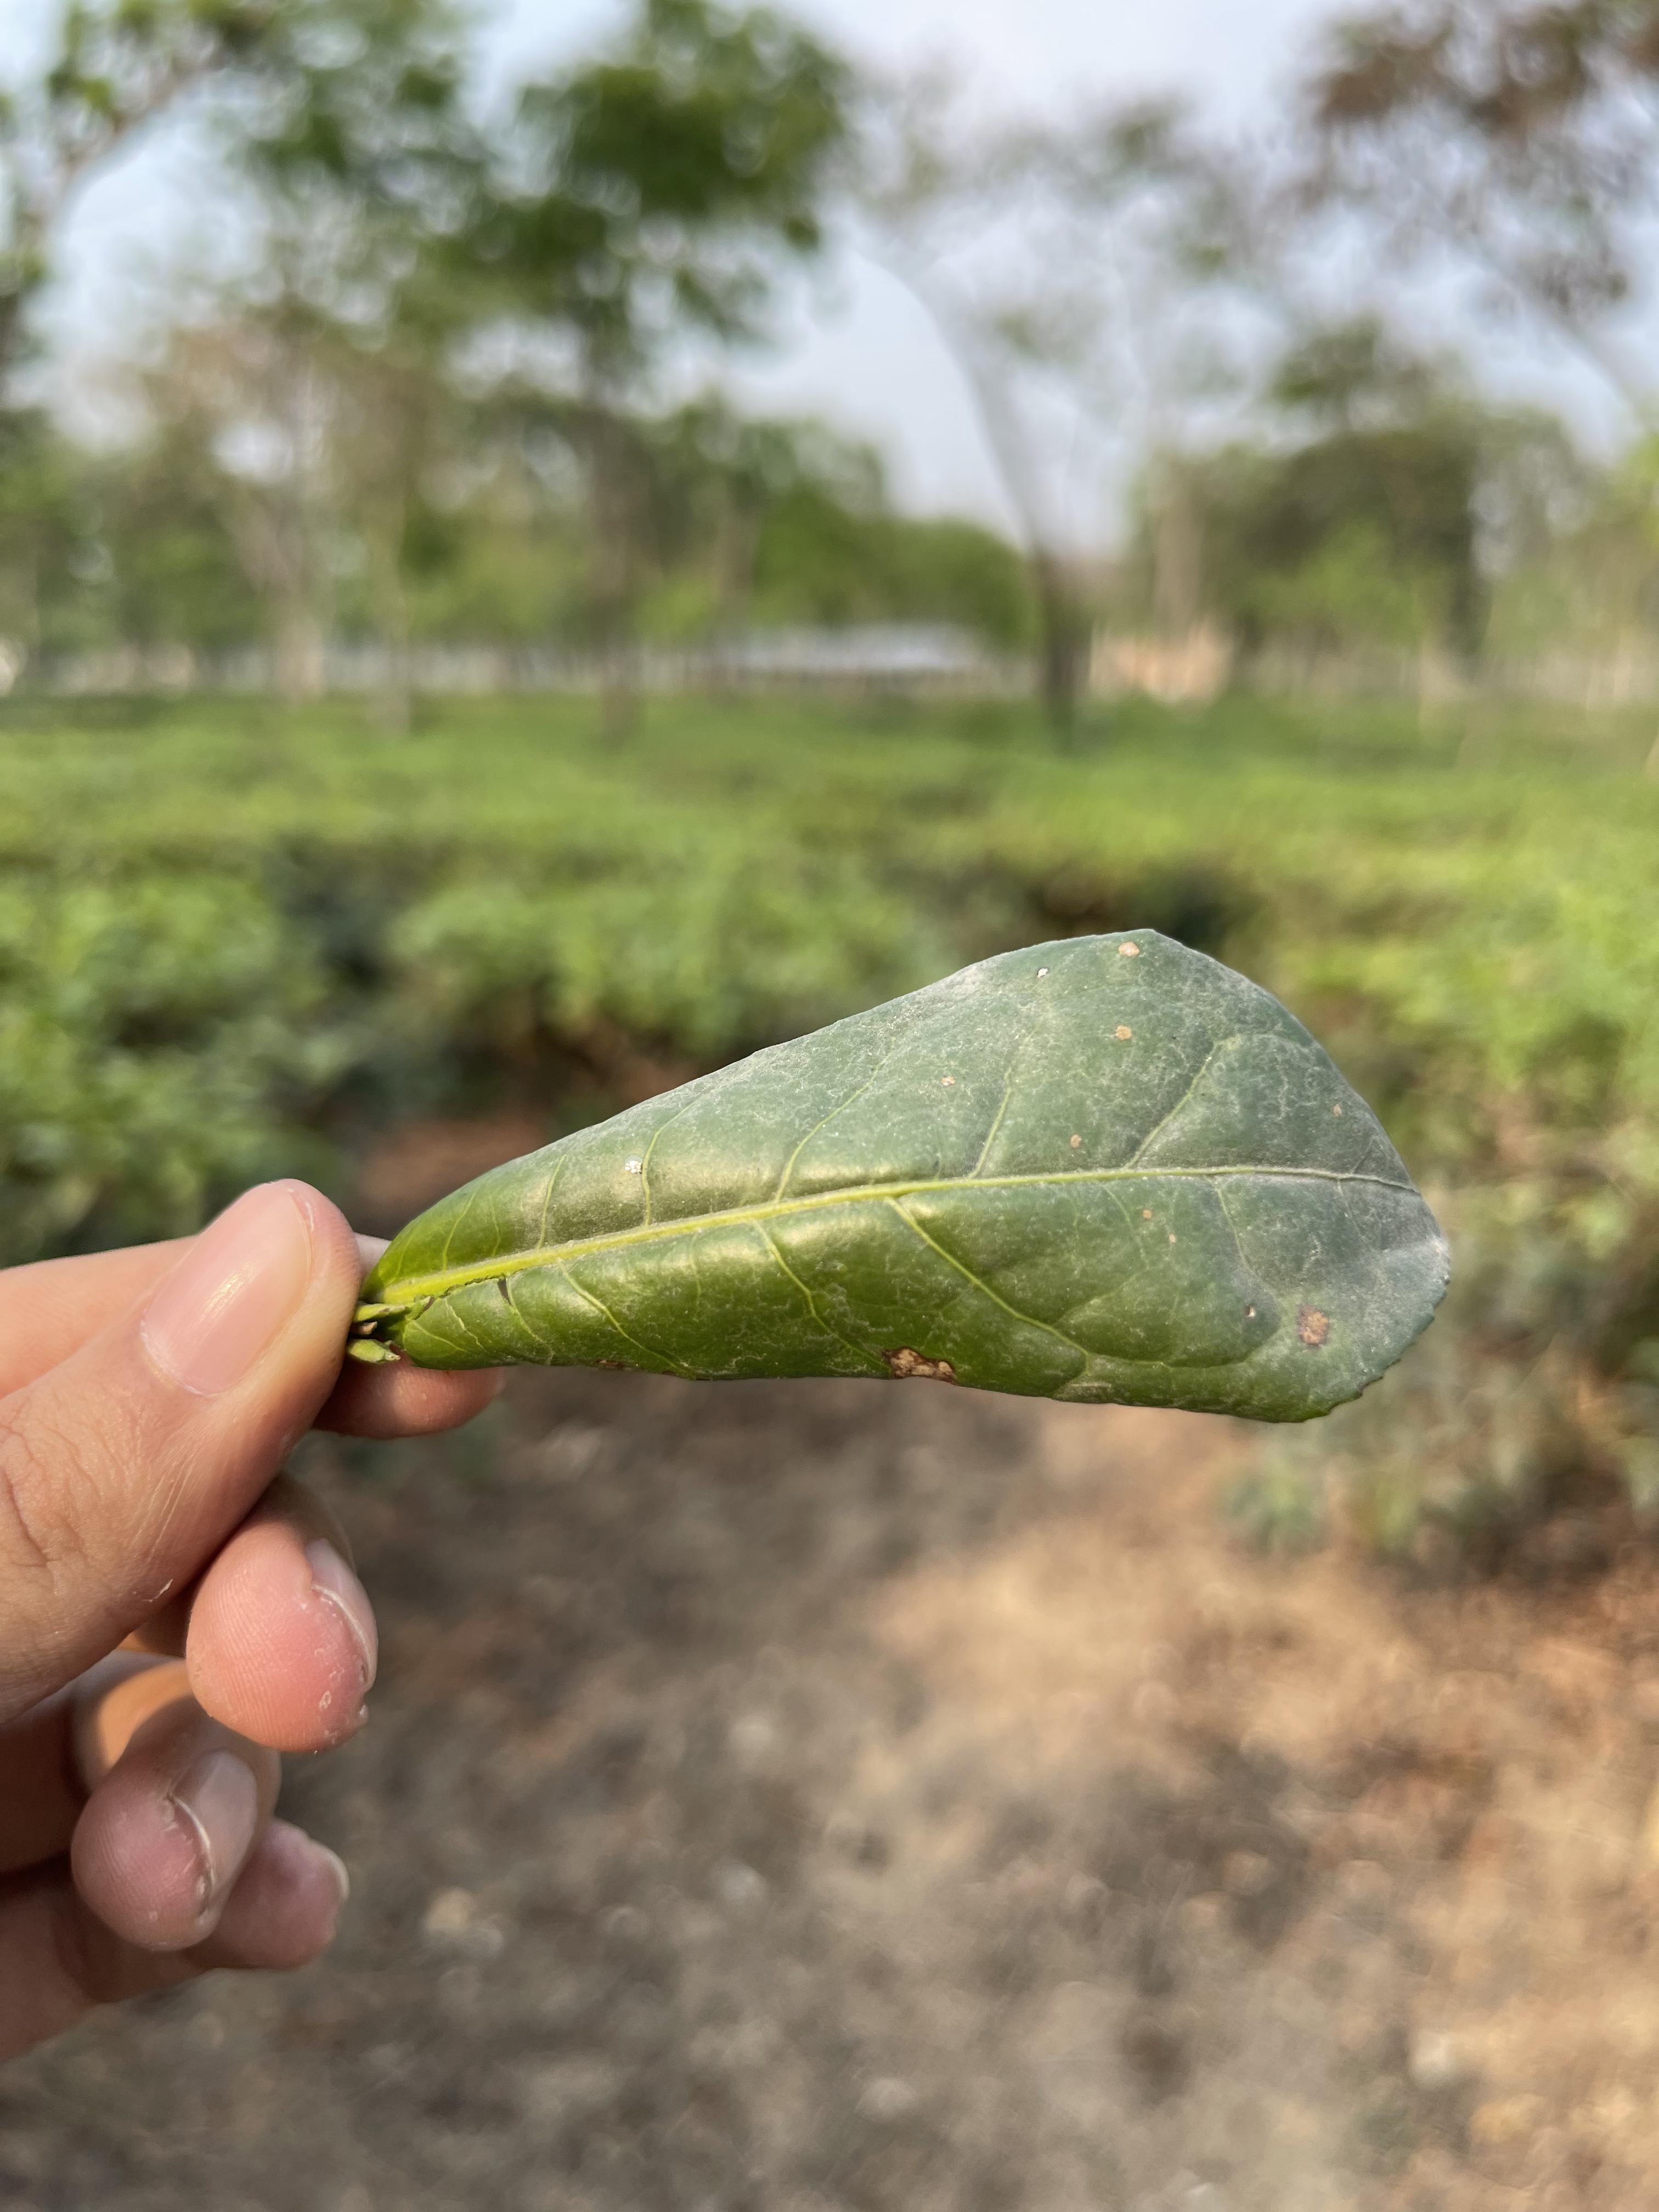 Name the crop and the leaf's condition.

tea, helopeltis
